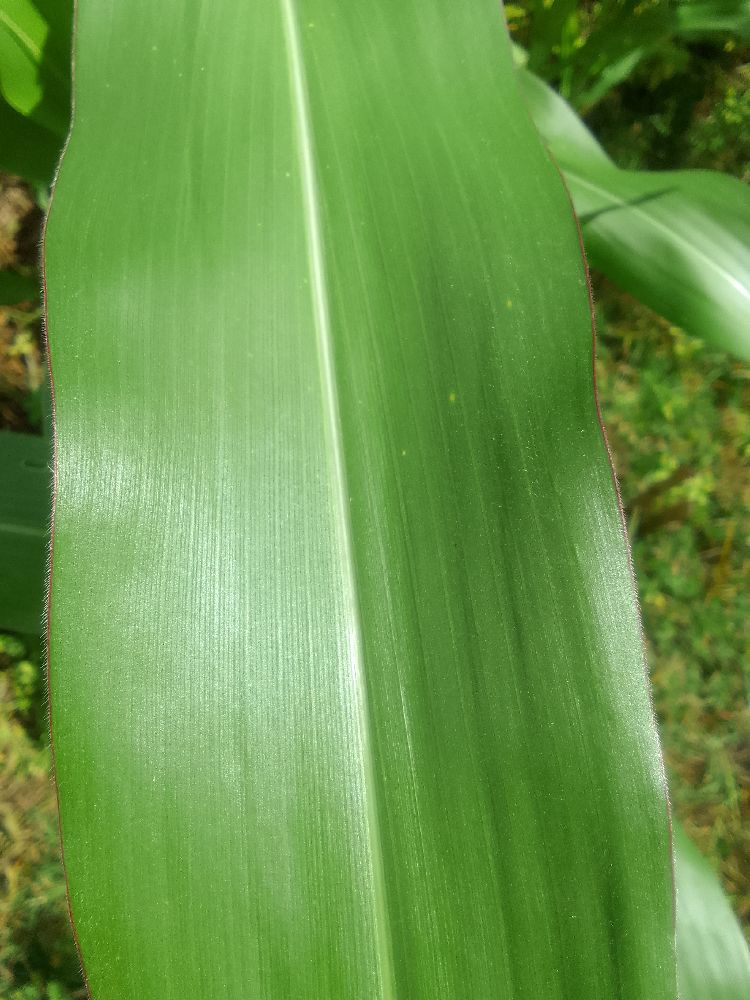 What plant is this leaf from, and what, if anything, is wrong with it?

maize, healthy
